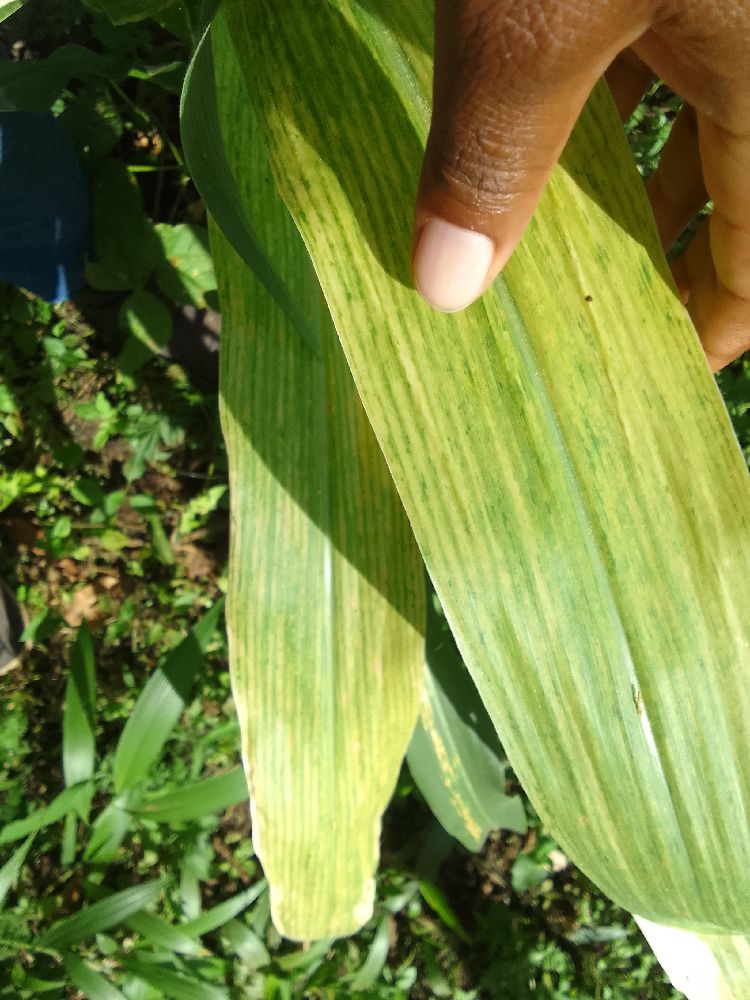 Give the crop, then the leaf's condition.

maize, maize lethal necrosis
